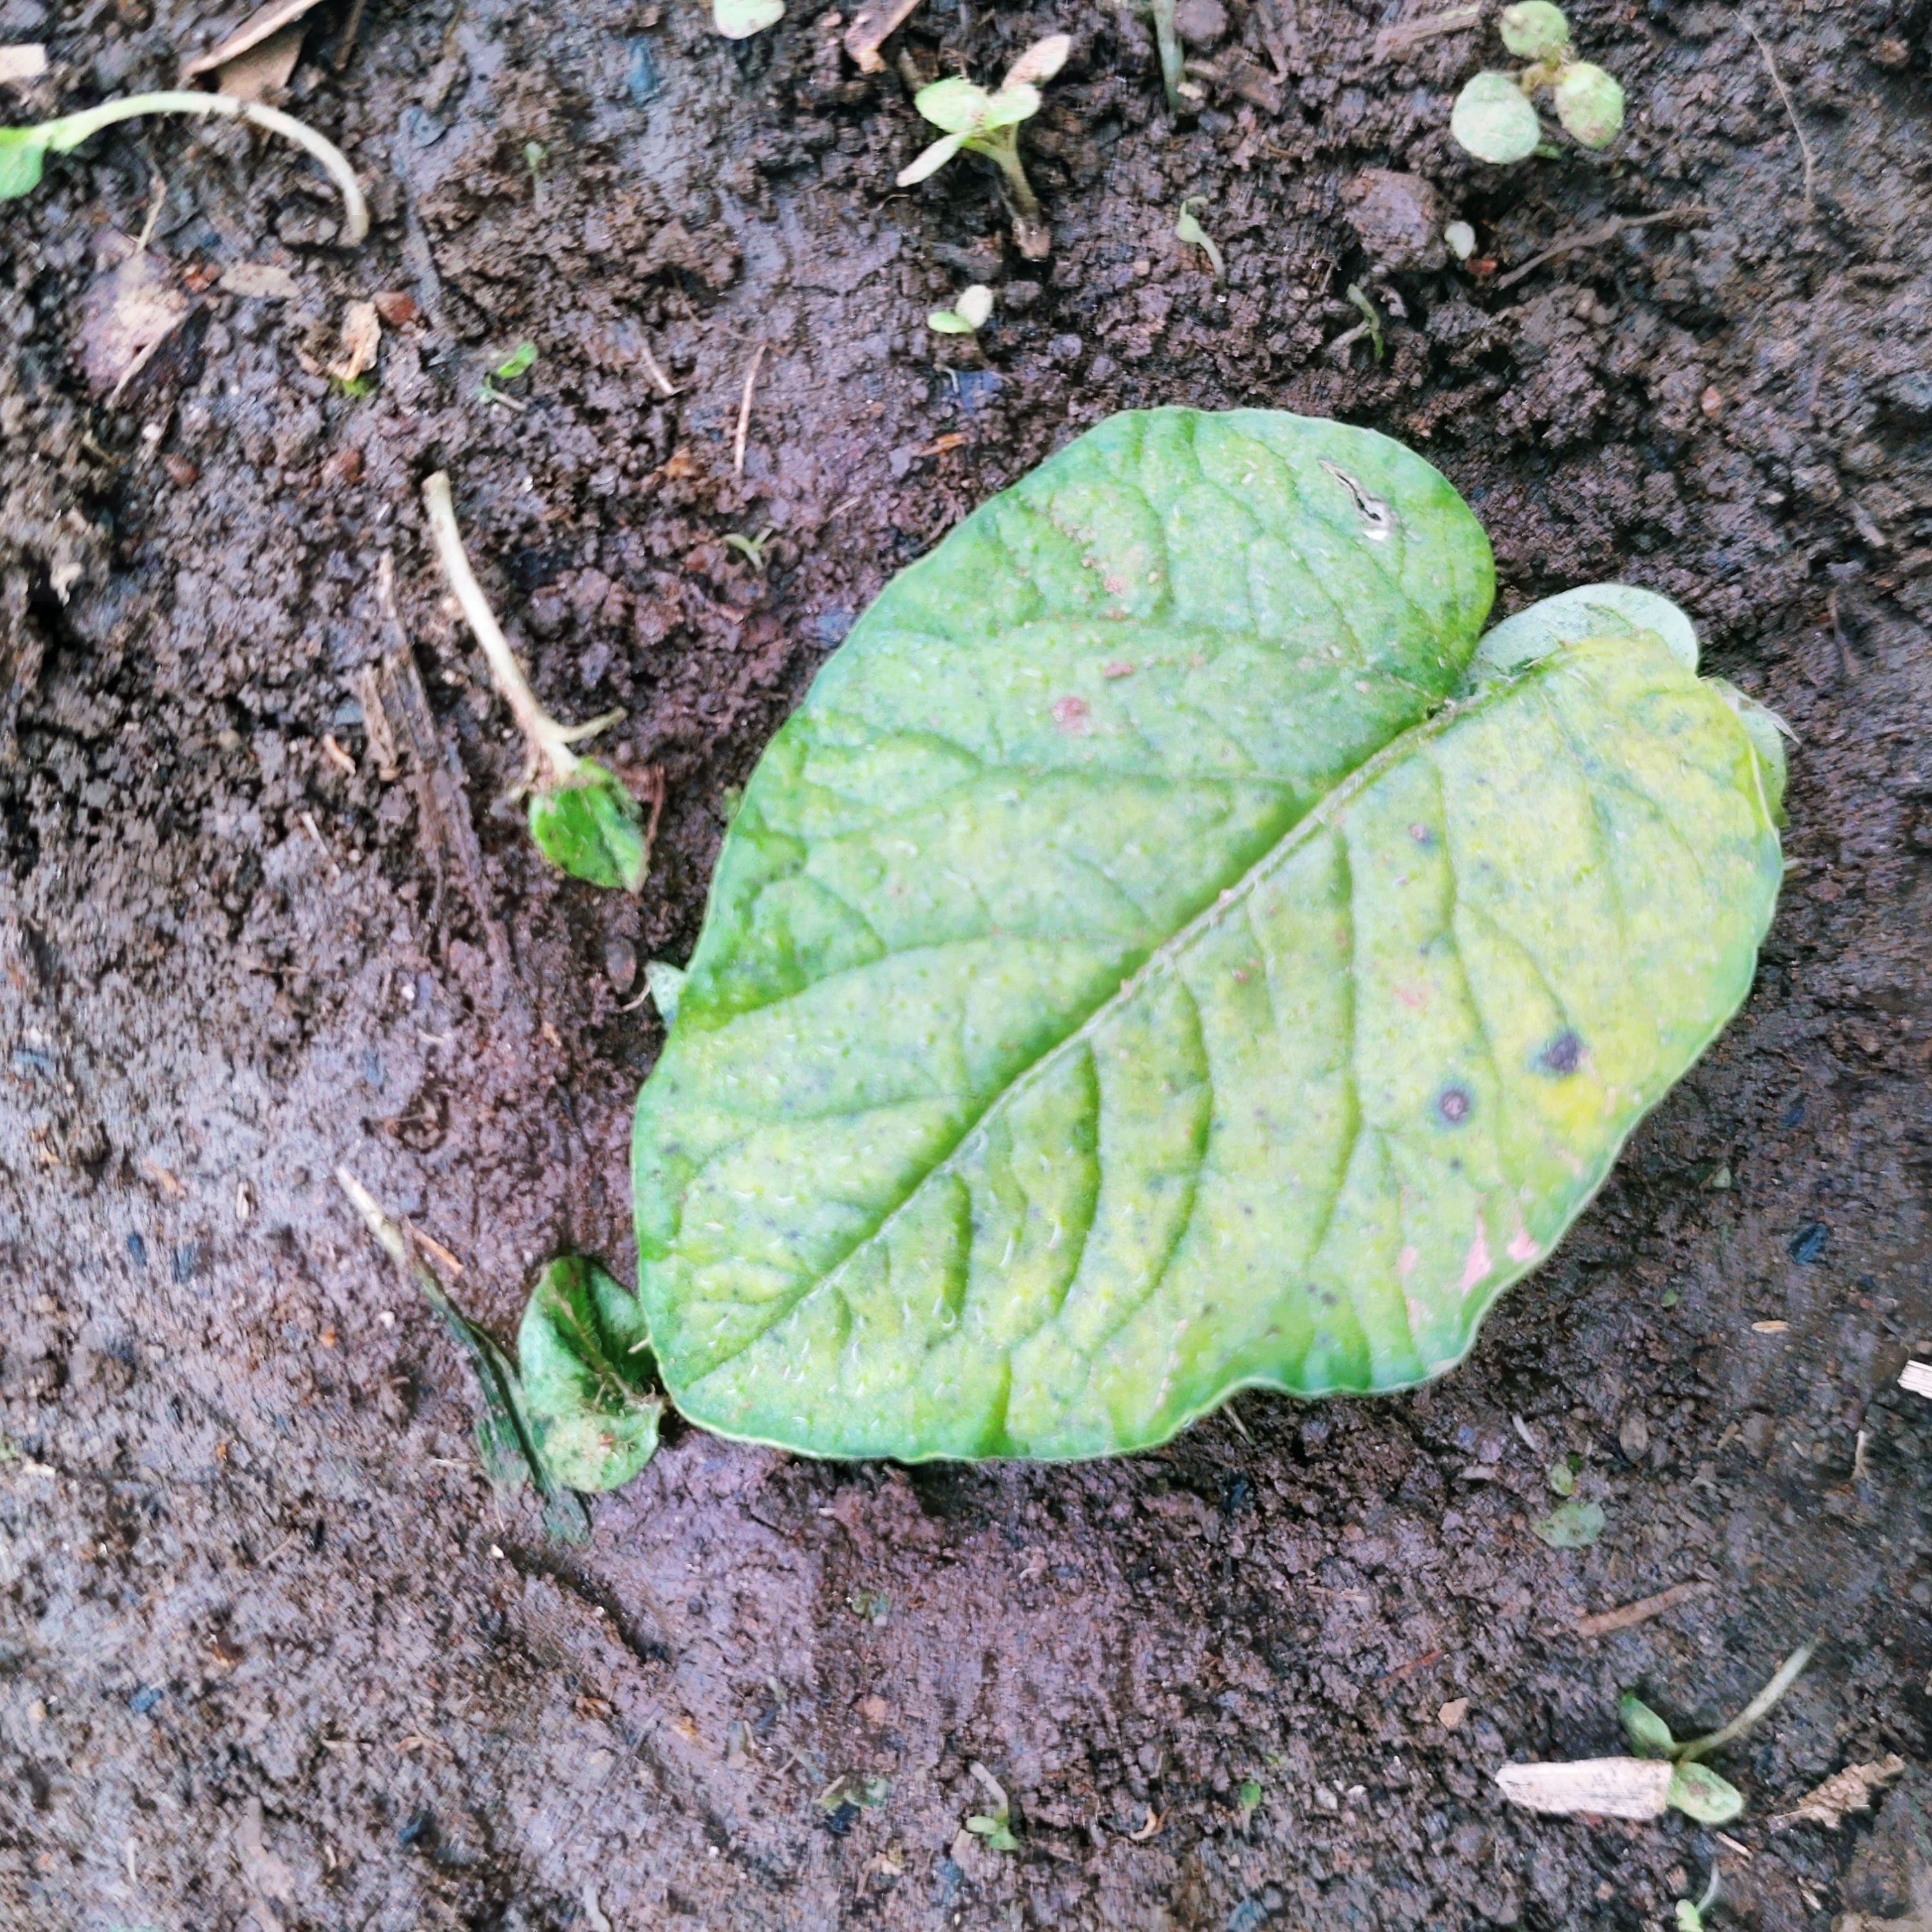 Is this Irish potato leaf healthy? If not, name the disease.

late blight
